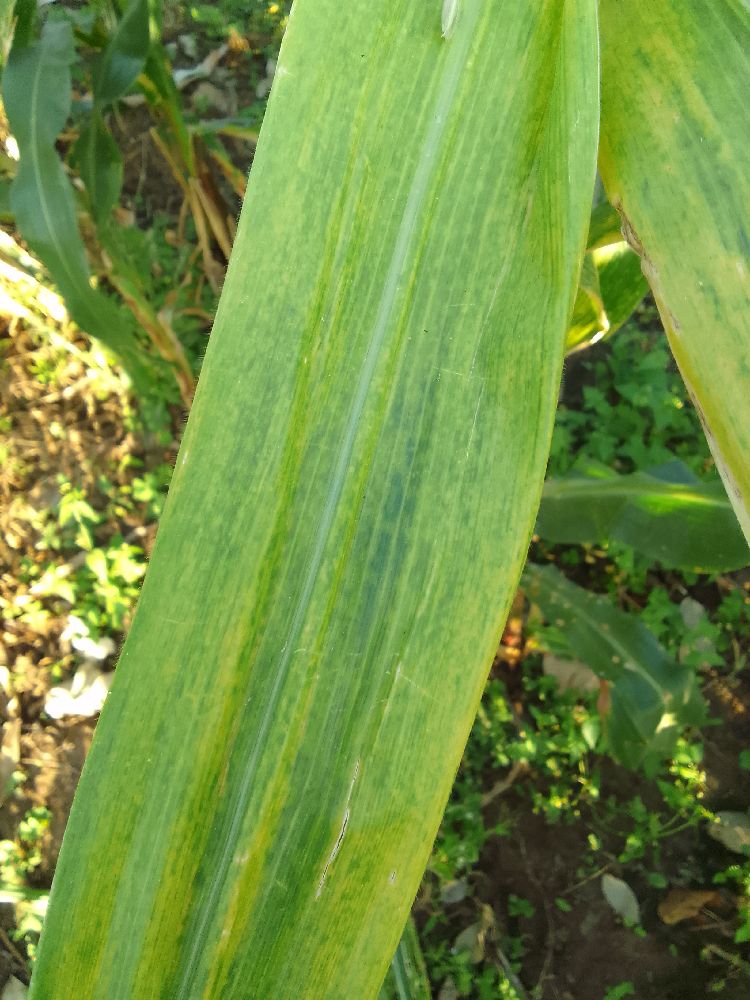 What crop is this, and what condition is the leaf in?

maize, maize lethal necrosis
